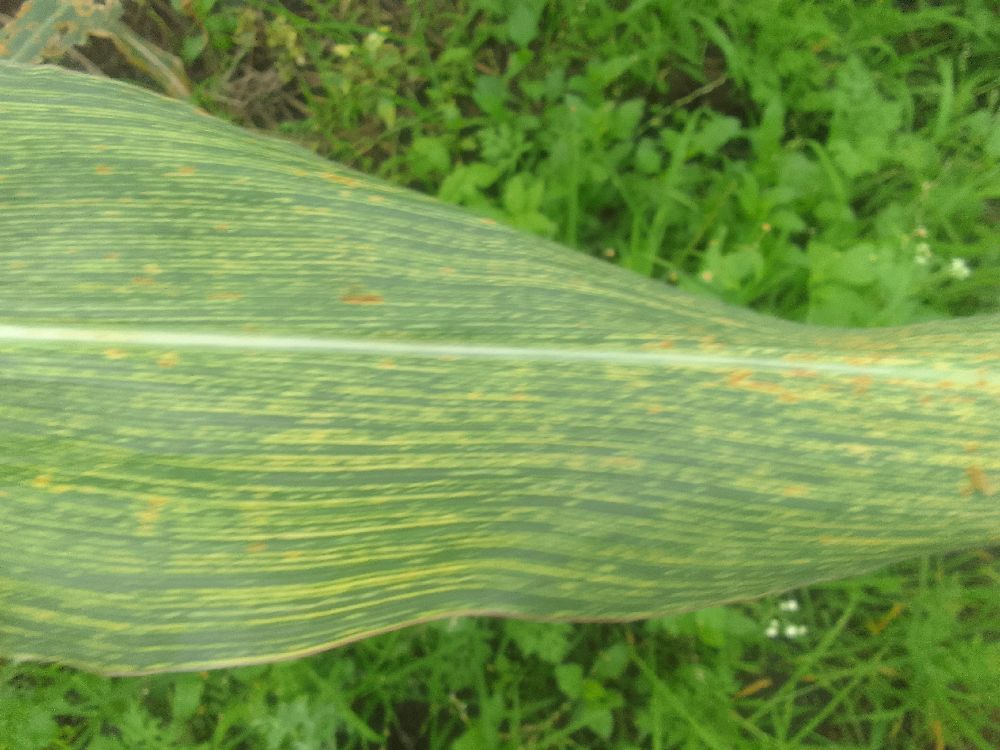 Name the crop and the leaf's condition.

maize, maize streak virus
